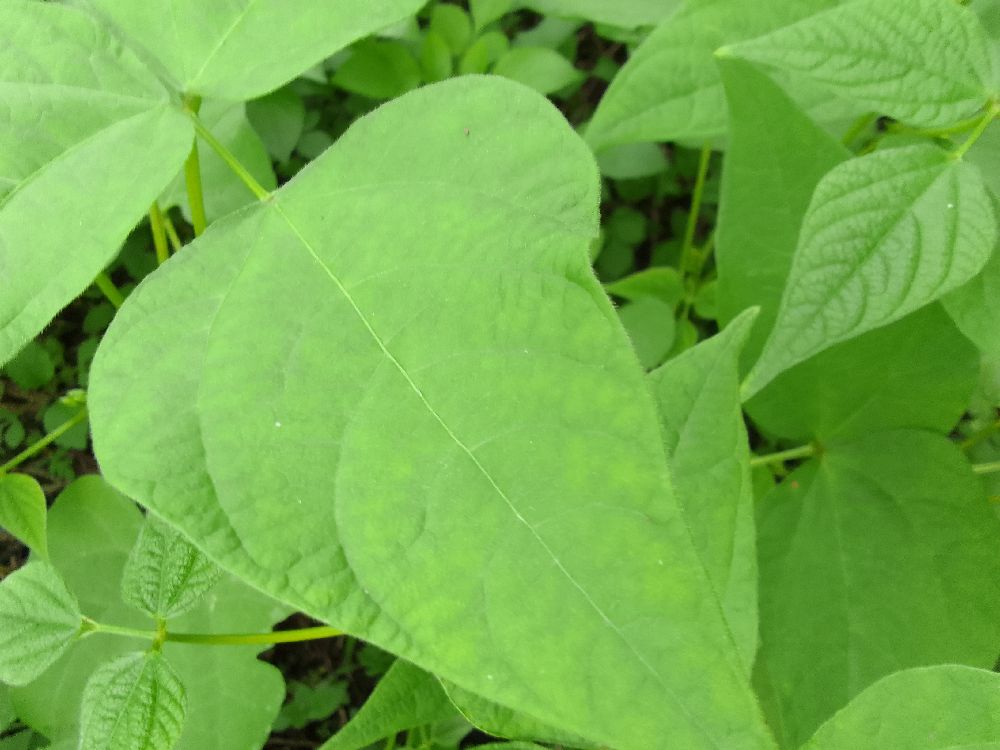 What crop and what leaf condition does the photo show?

common bean, healthy
